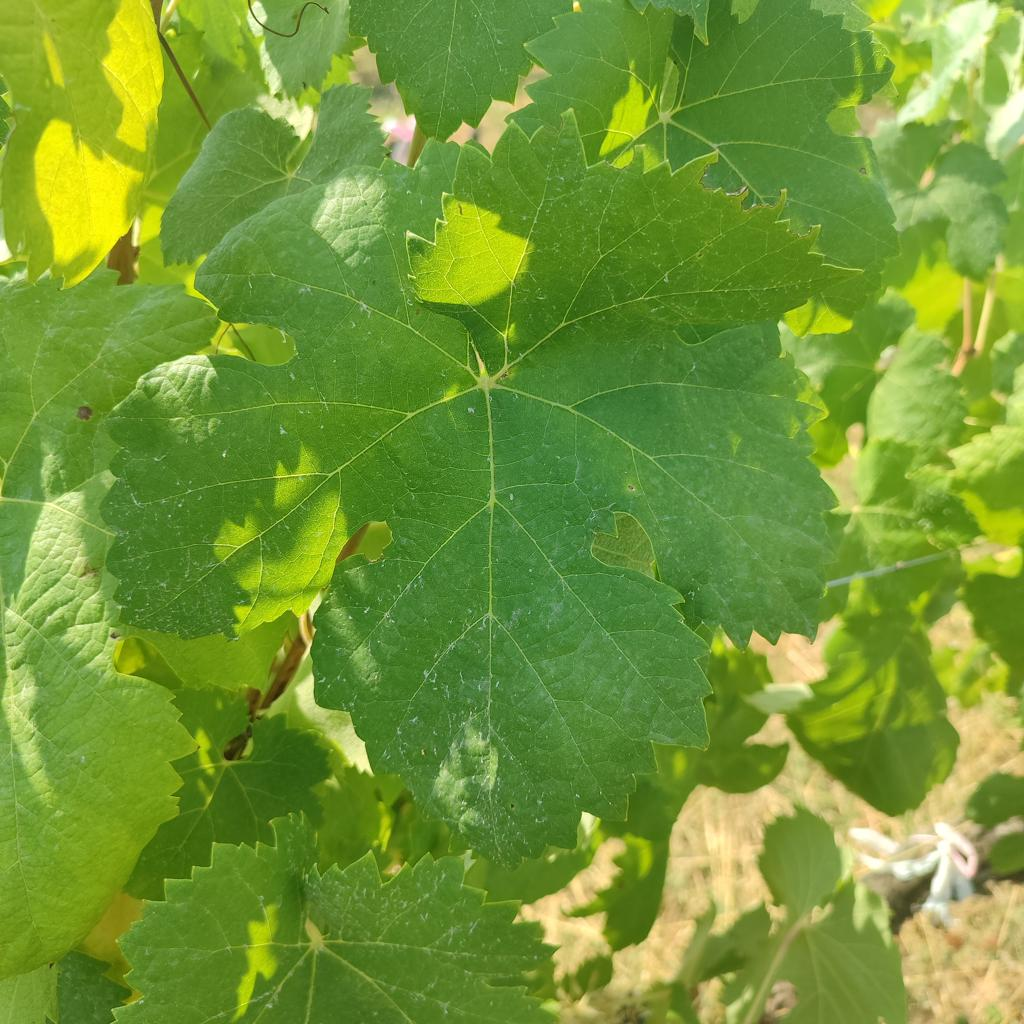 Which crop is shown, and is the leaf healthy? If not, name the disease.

grapevine, healthy
